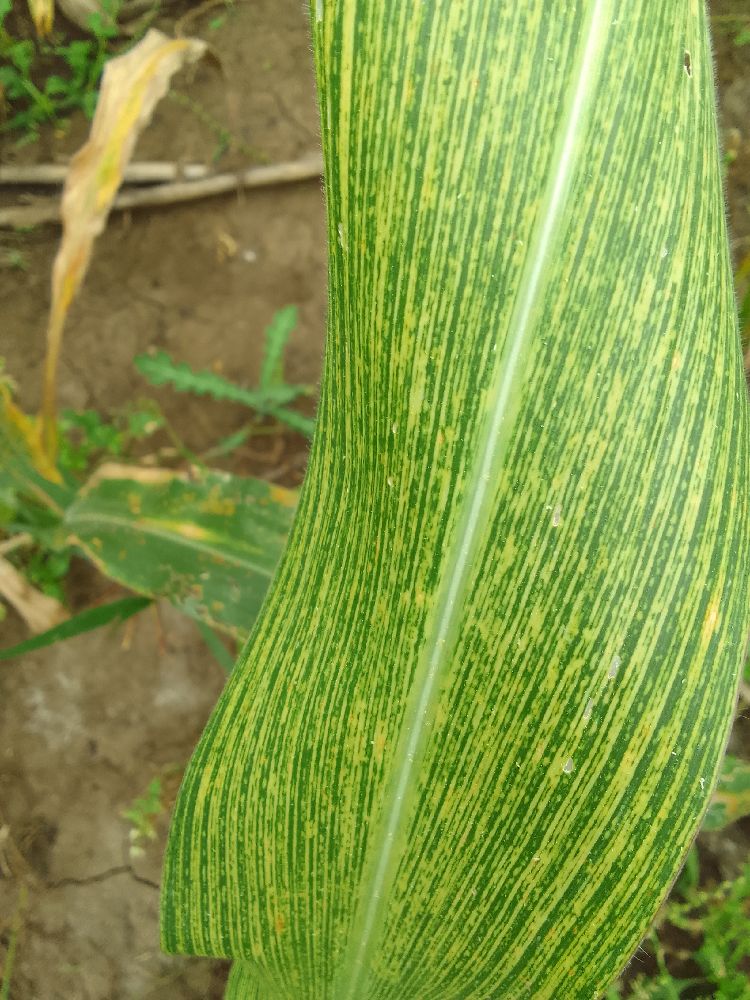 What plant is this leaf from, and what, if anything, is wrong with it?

maize, maize streak virus
